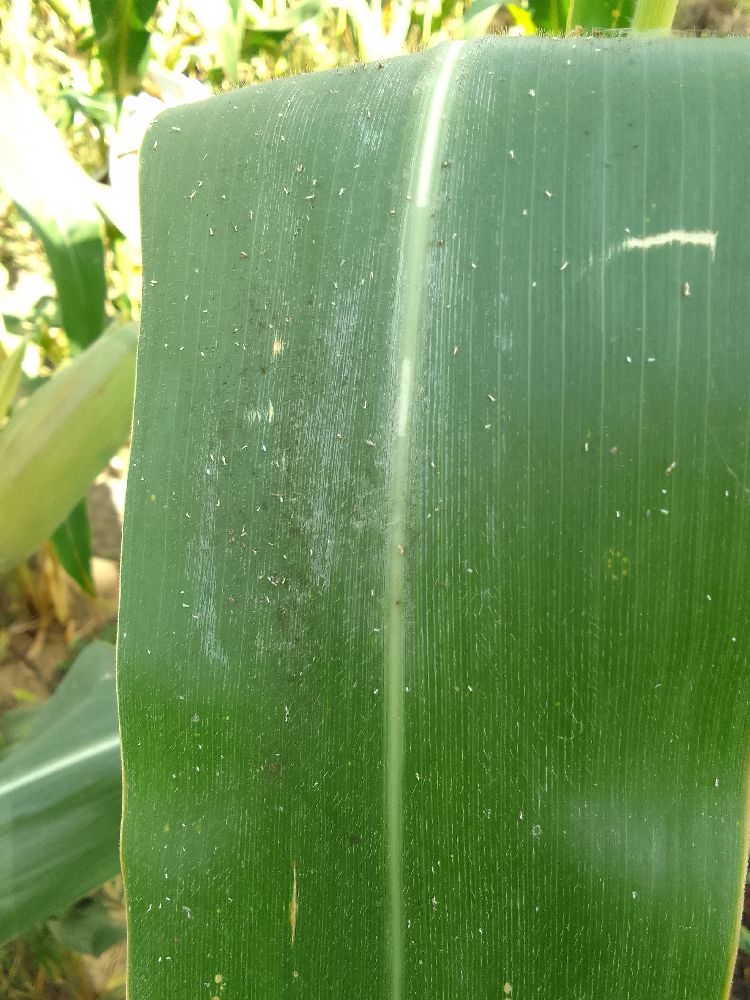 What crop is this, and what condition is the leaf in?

maize, healthy
